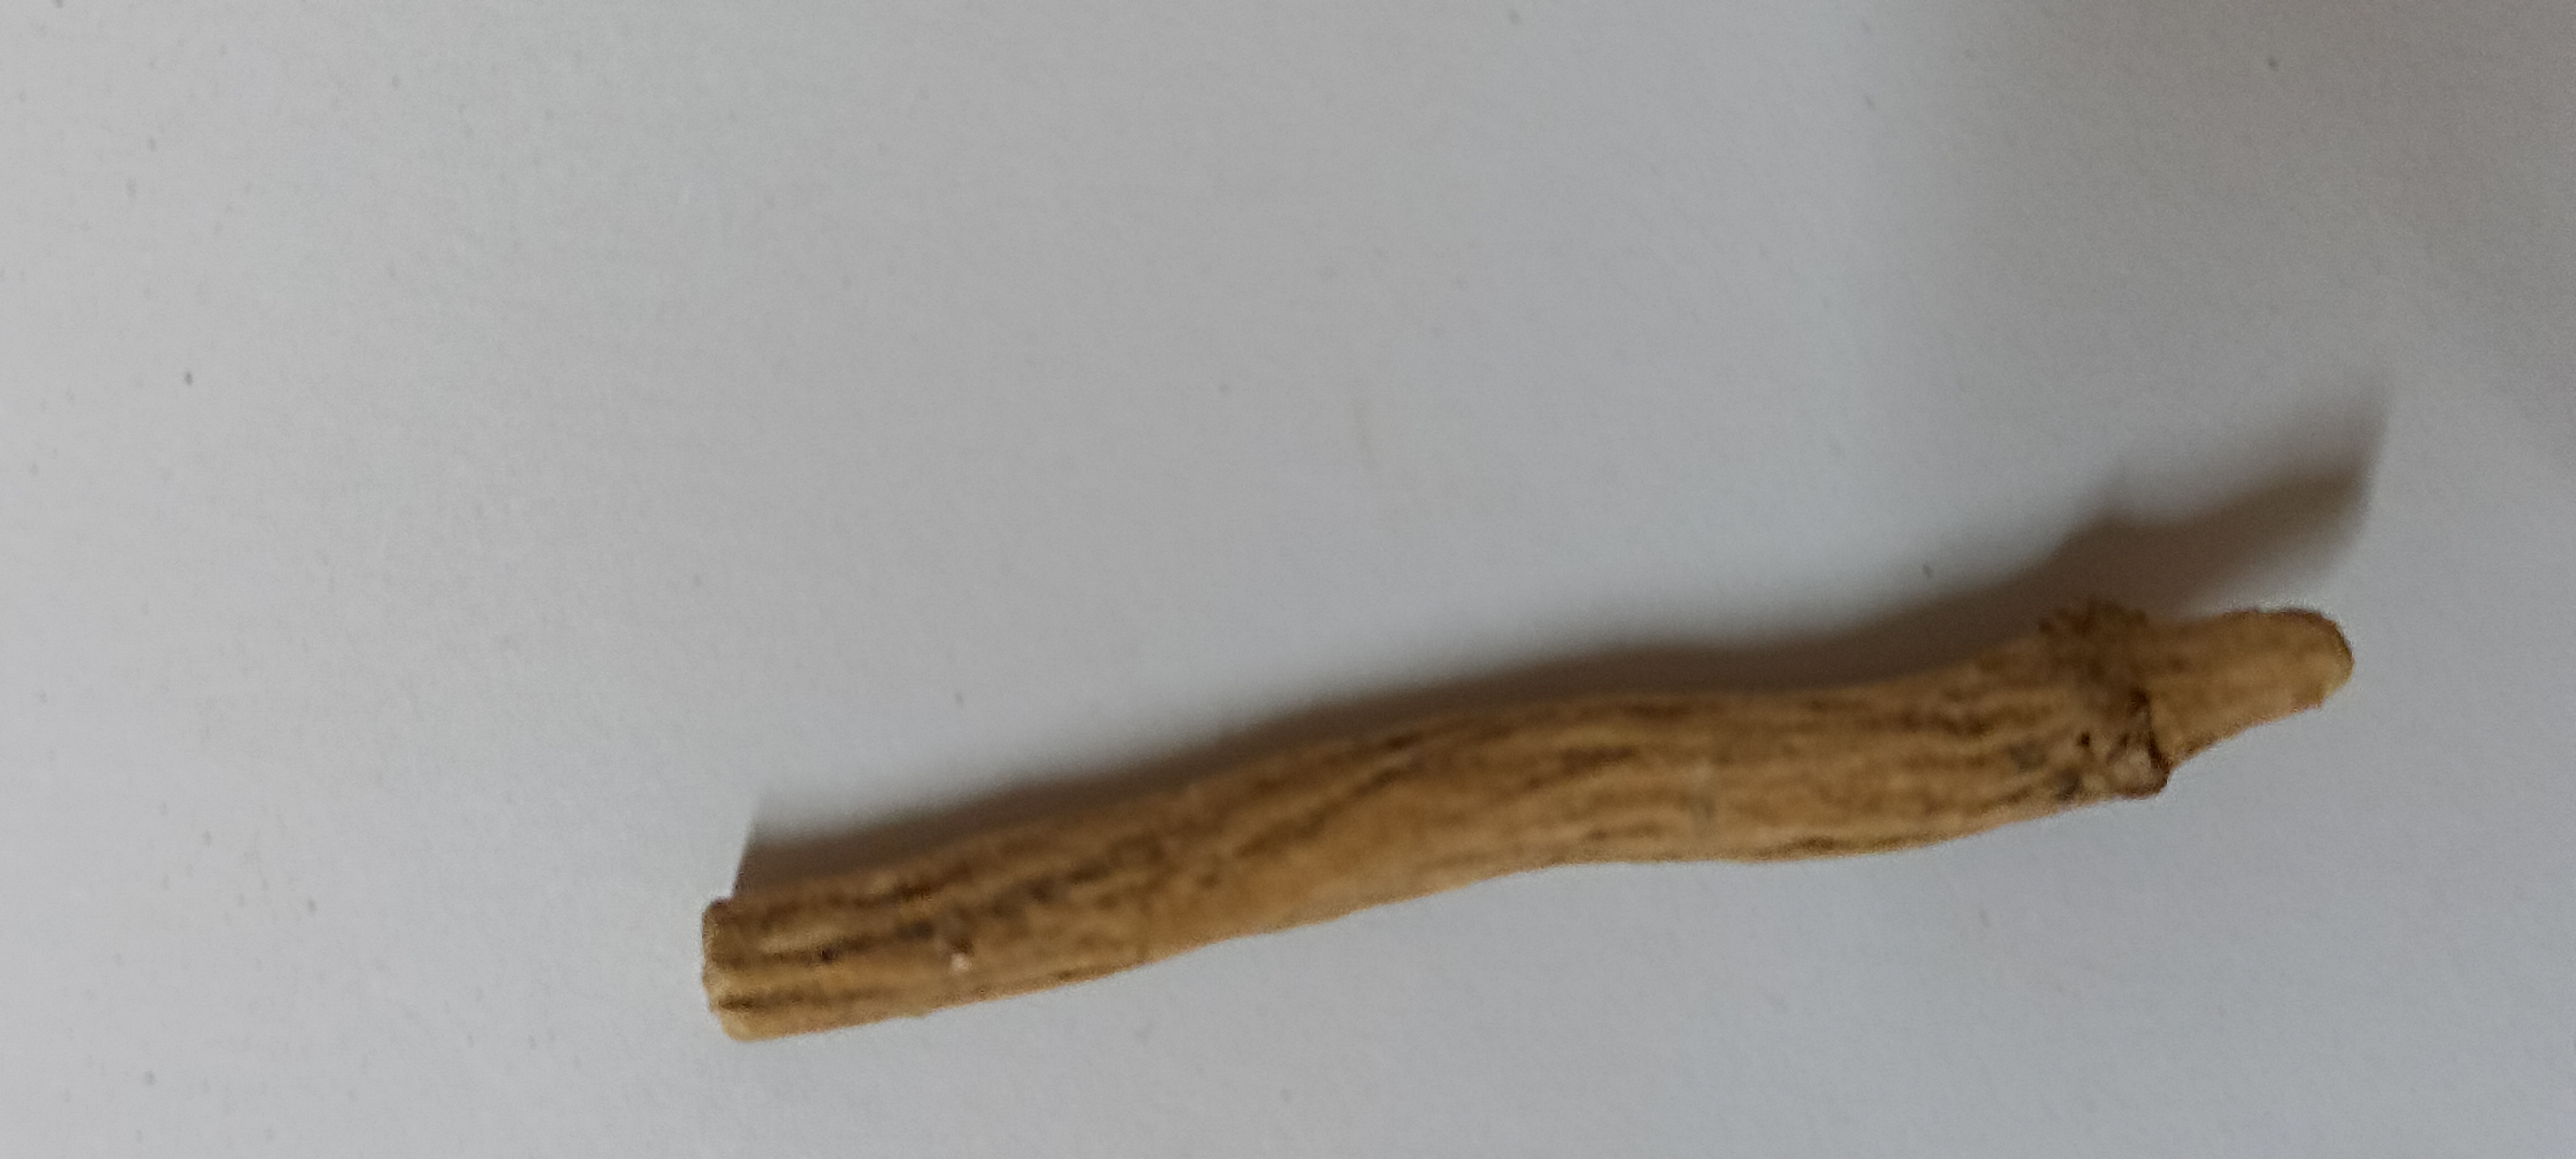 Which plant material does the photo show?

ashwagandha
